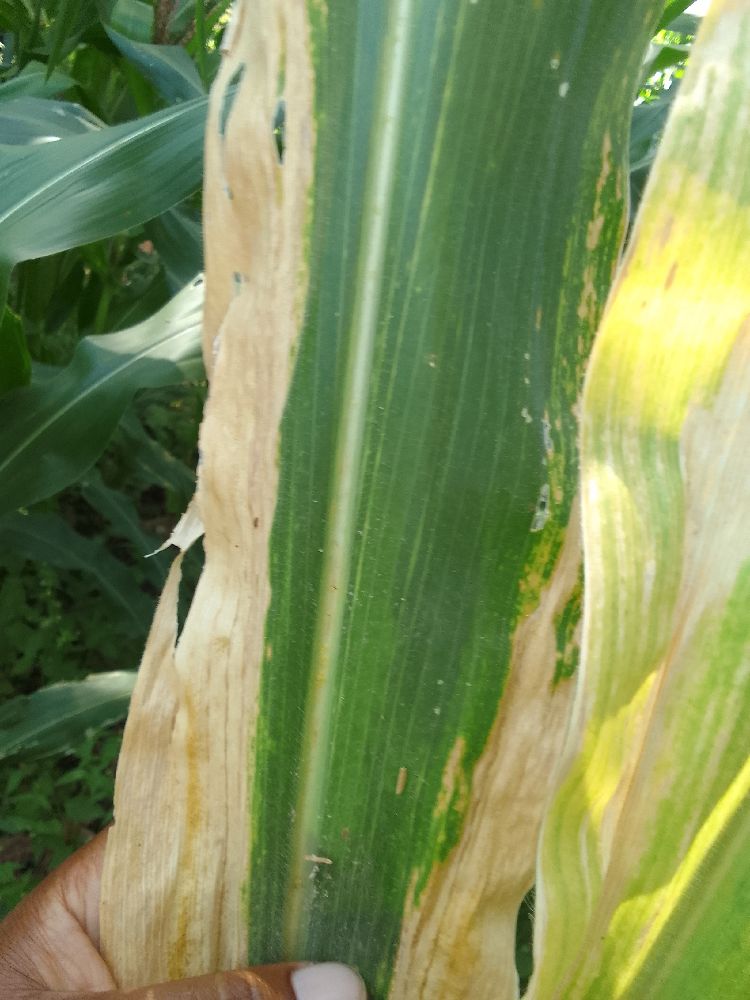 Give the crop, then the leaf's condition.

maize, maize lethal necrosis
